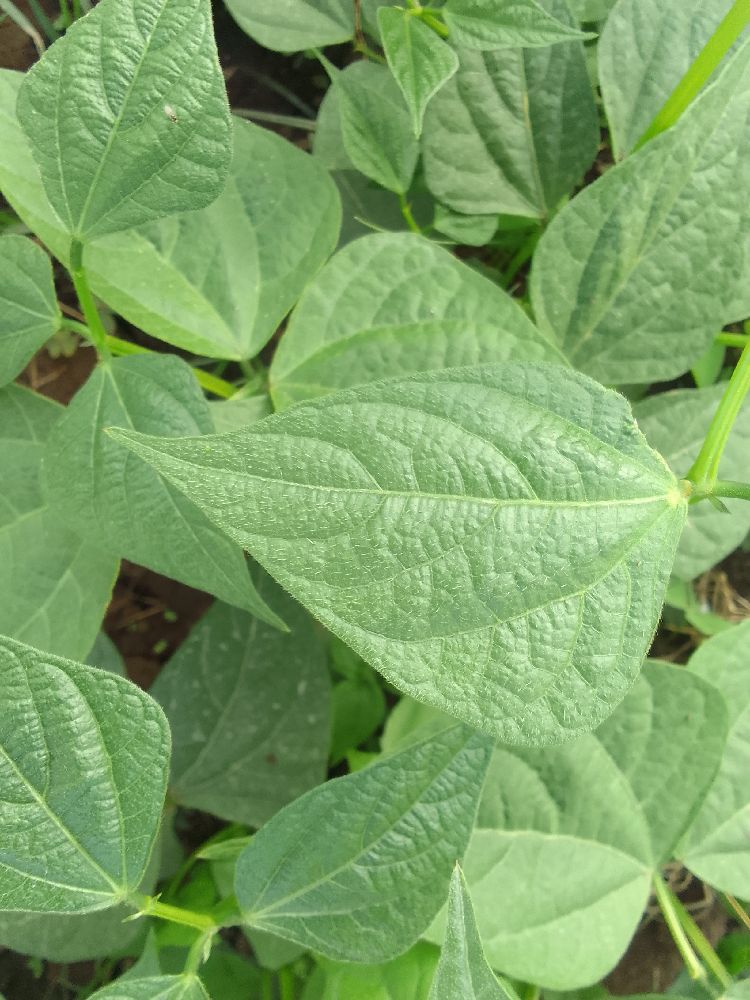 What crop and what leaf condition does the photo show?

common bean, healthy
